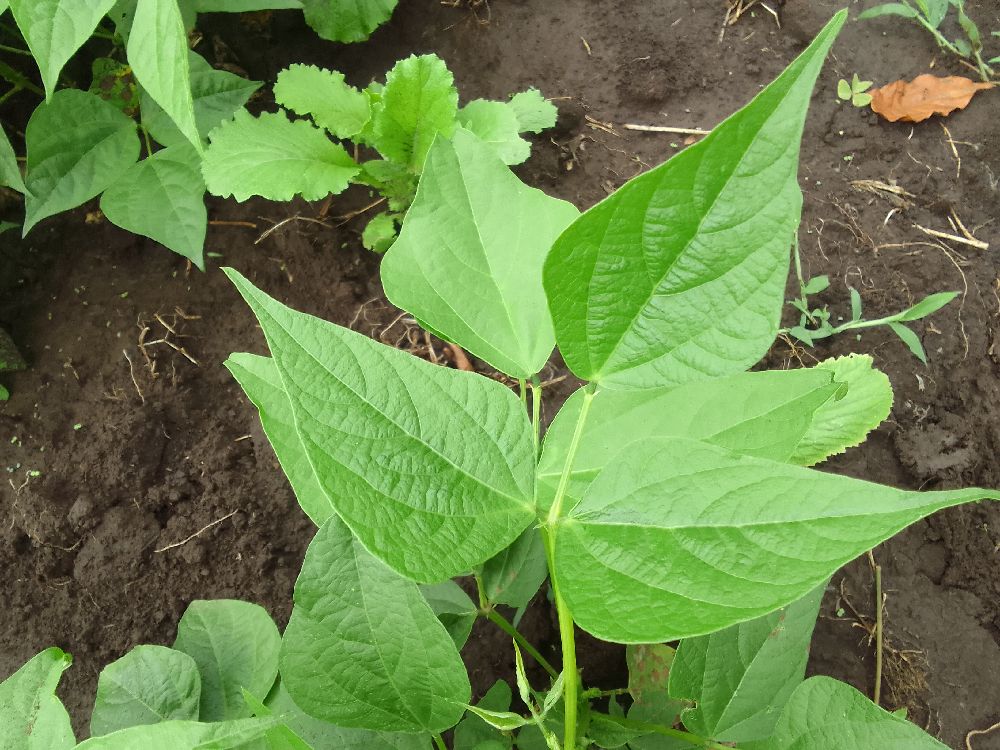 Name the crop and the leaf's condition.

common bean, healthy
